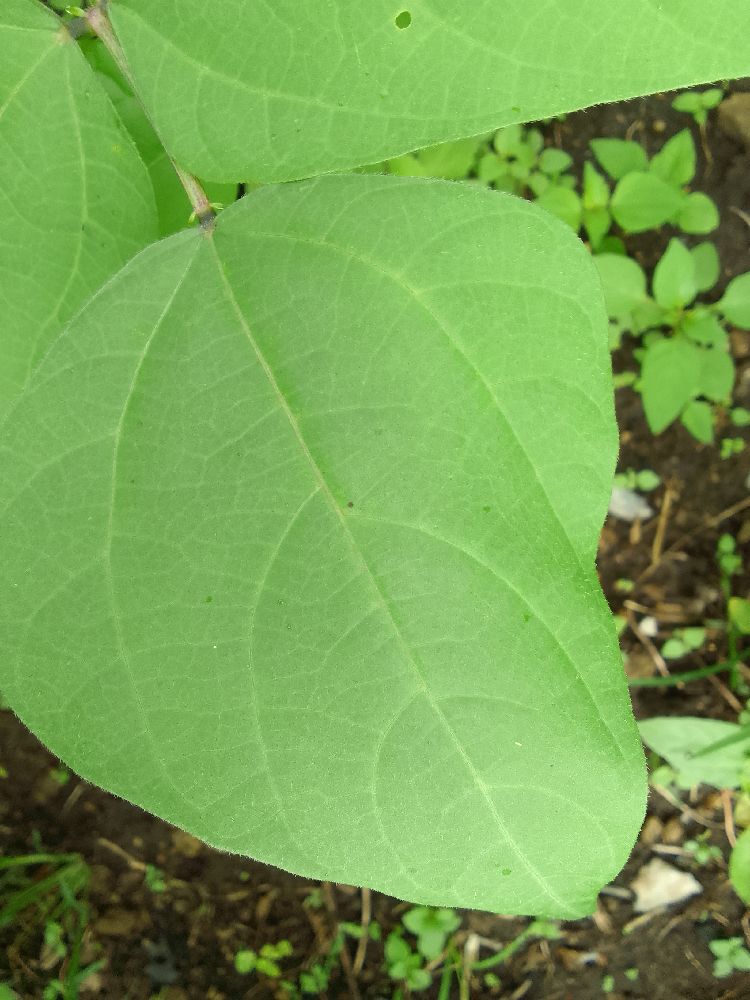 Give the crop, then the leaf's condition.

common bean, healthy
